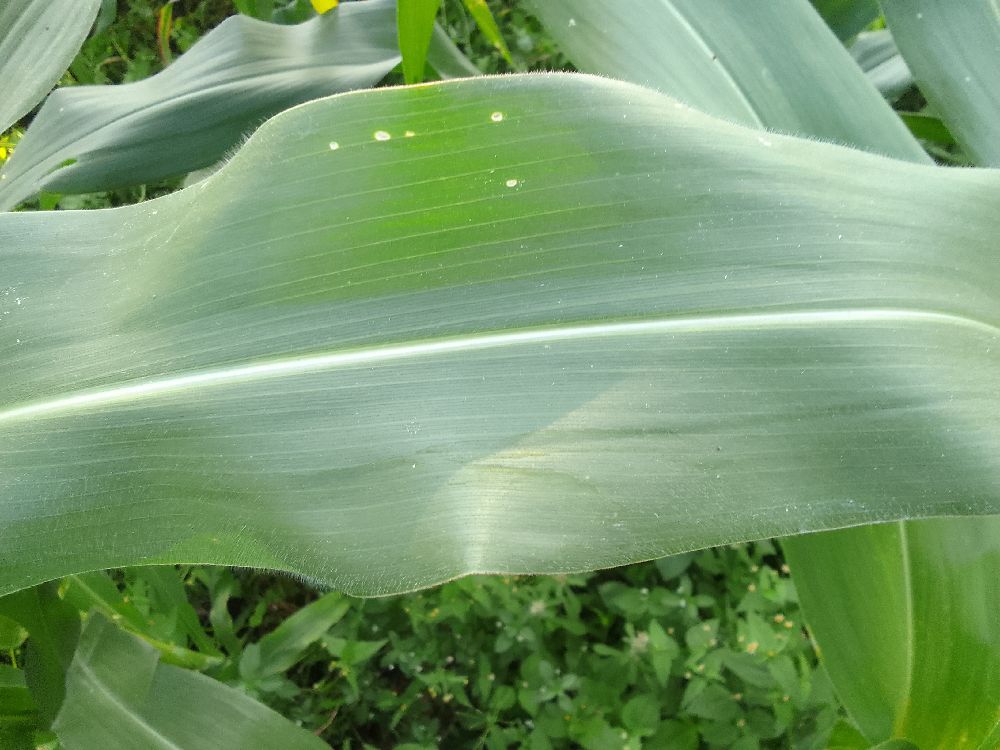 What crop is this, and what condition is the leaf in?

maize, healthy
